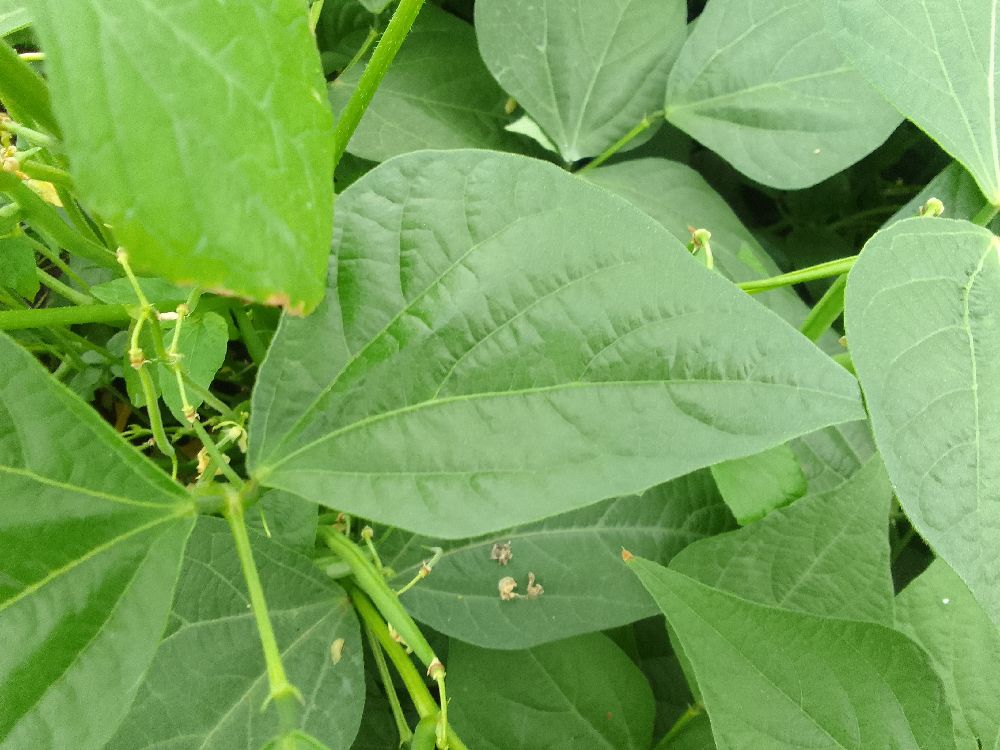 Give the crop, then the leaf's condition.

common bean, healthy
